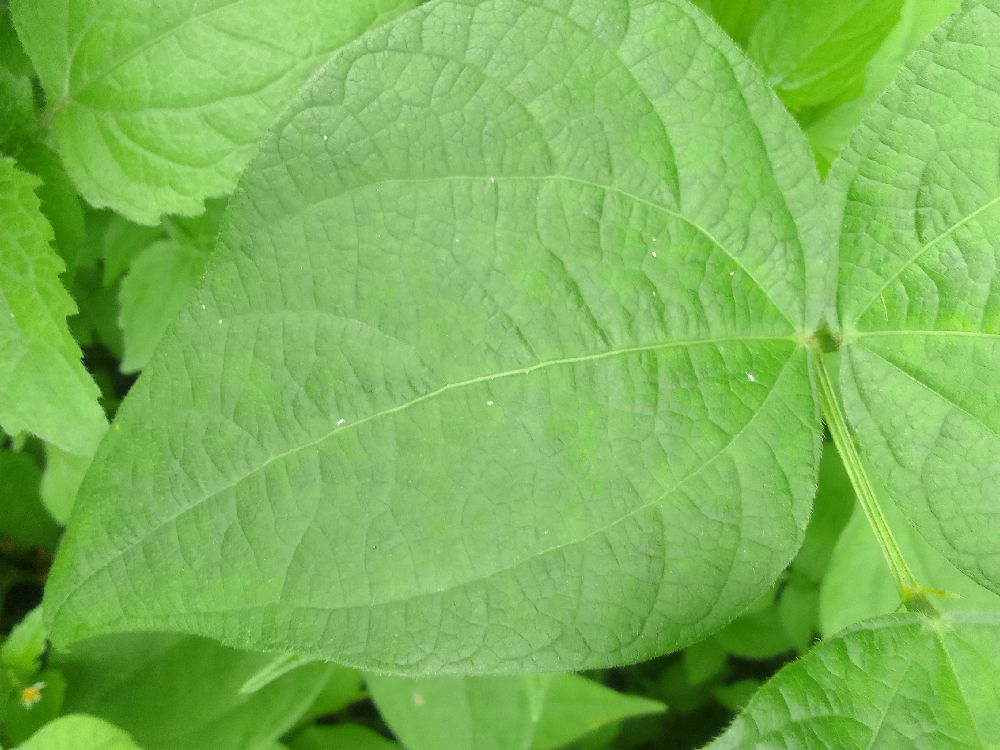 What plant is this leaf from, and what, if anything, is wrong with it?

common bean, healthy
